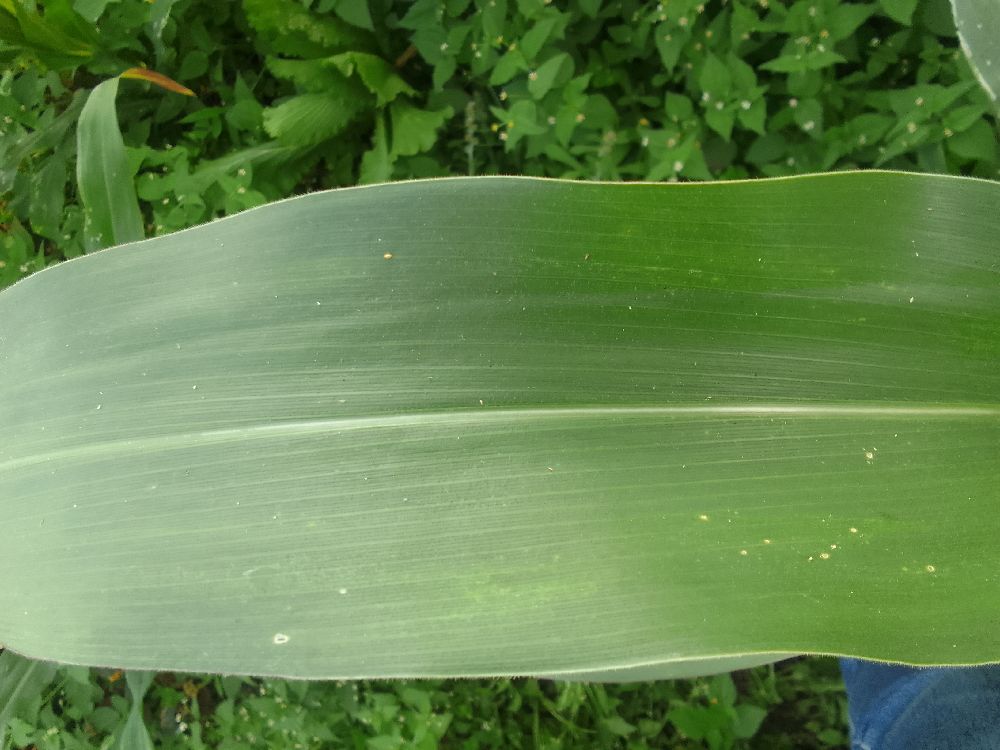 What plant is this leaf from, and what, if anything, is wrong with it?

maize, healthy
